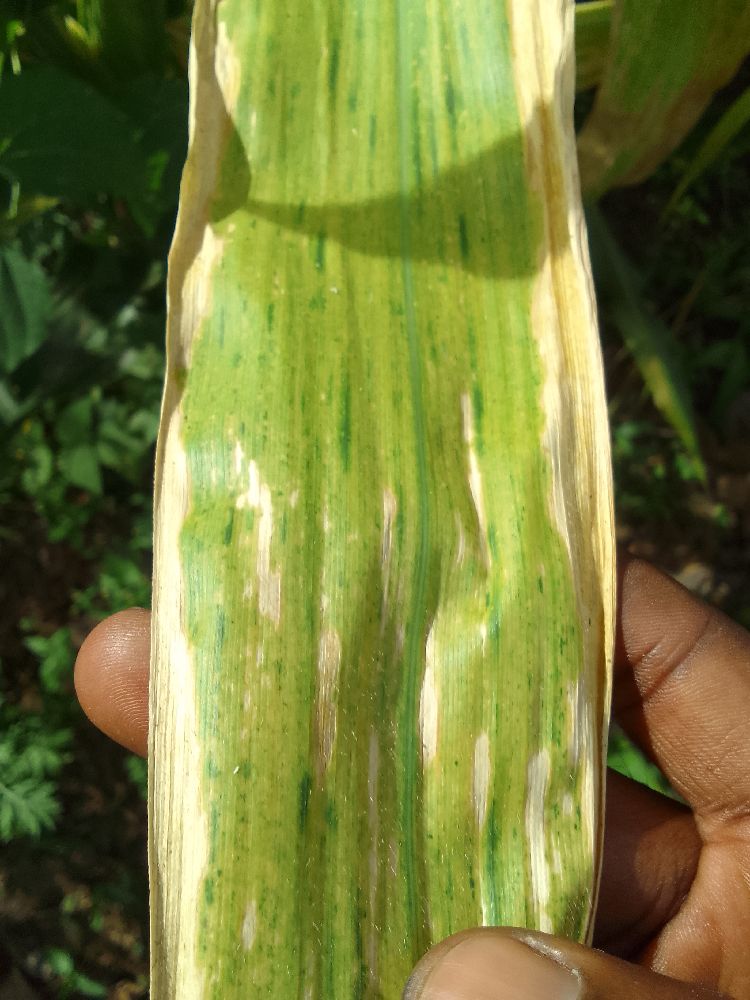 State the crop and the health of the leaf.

maize, maize lethal necrosis
